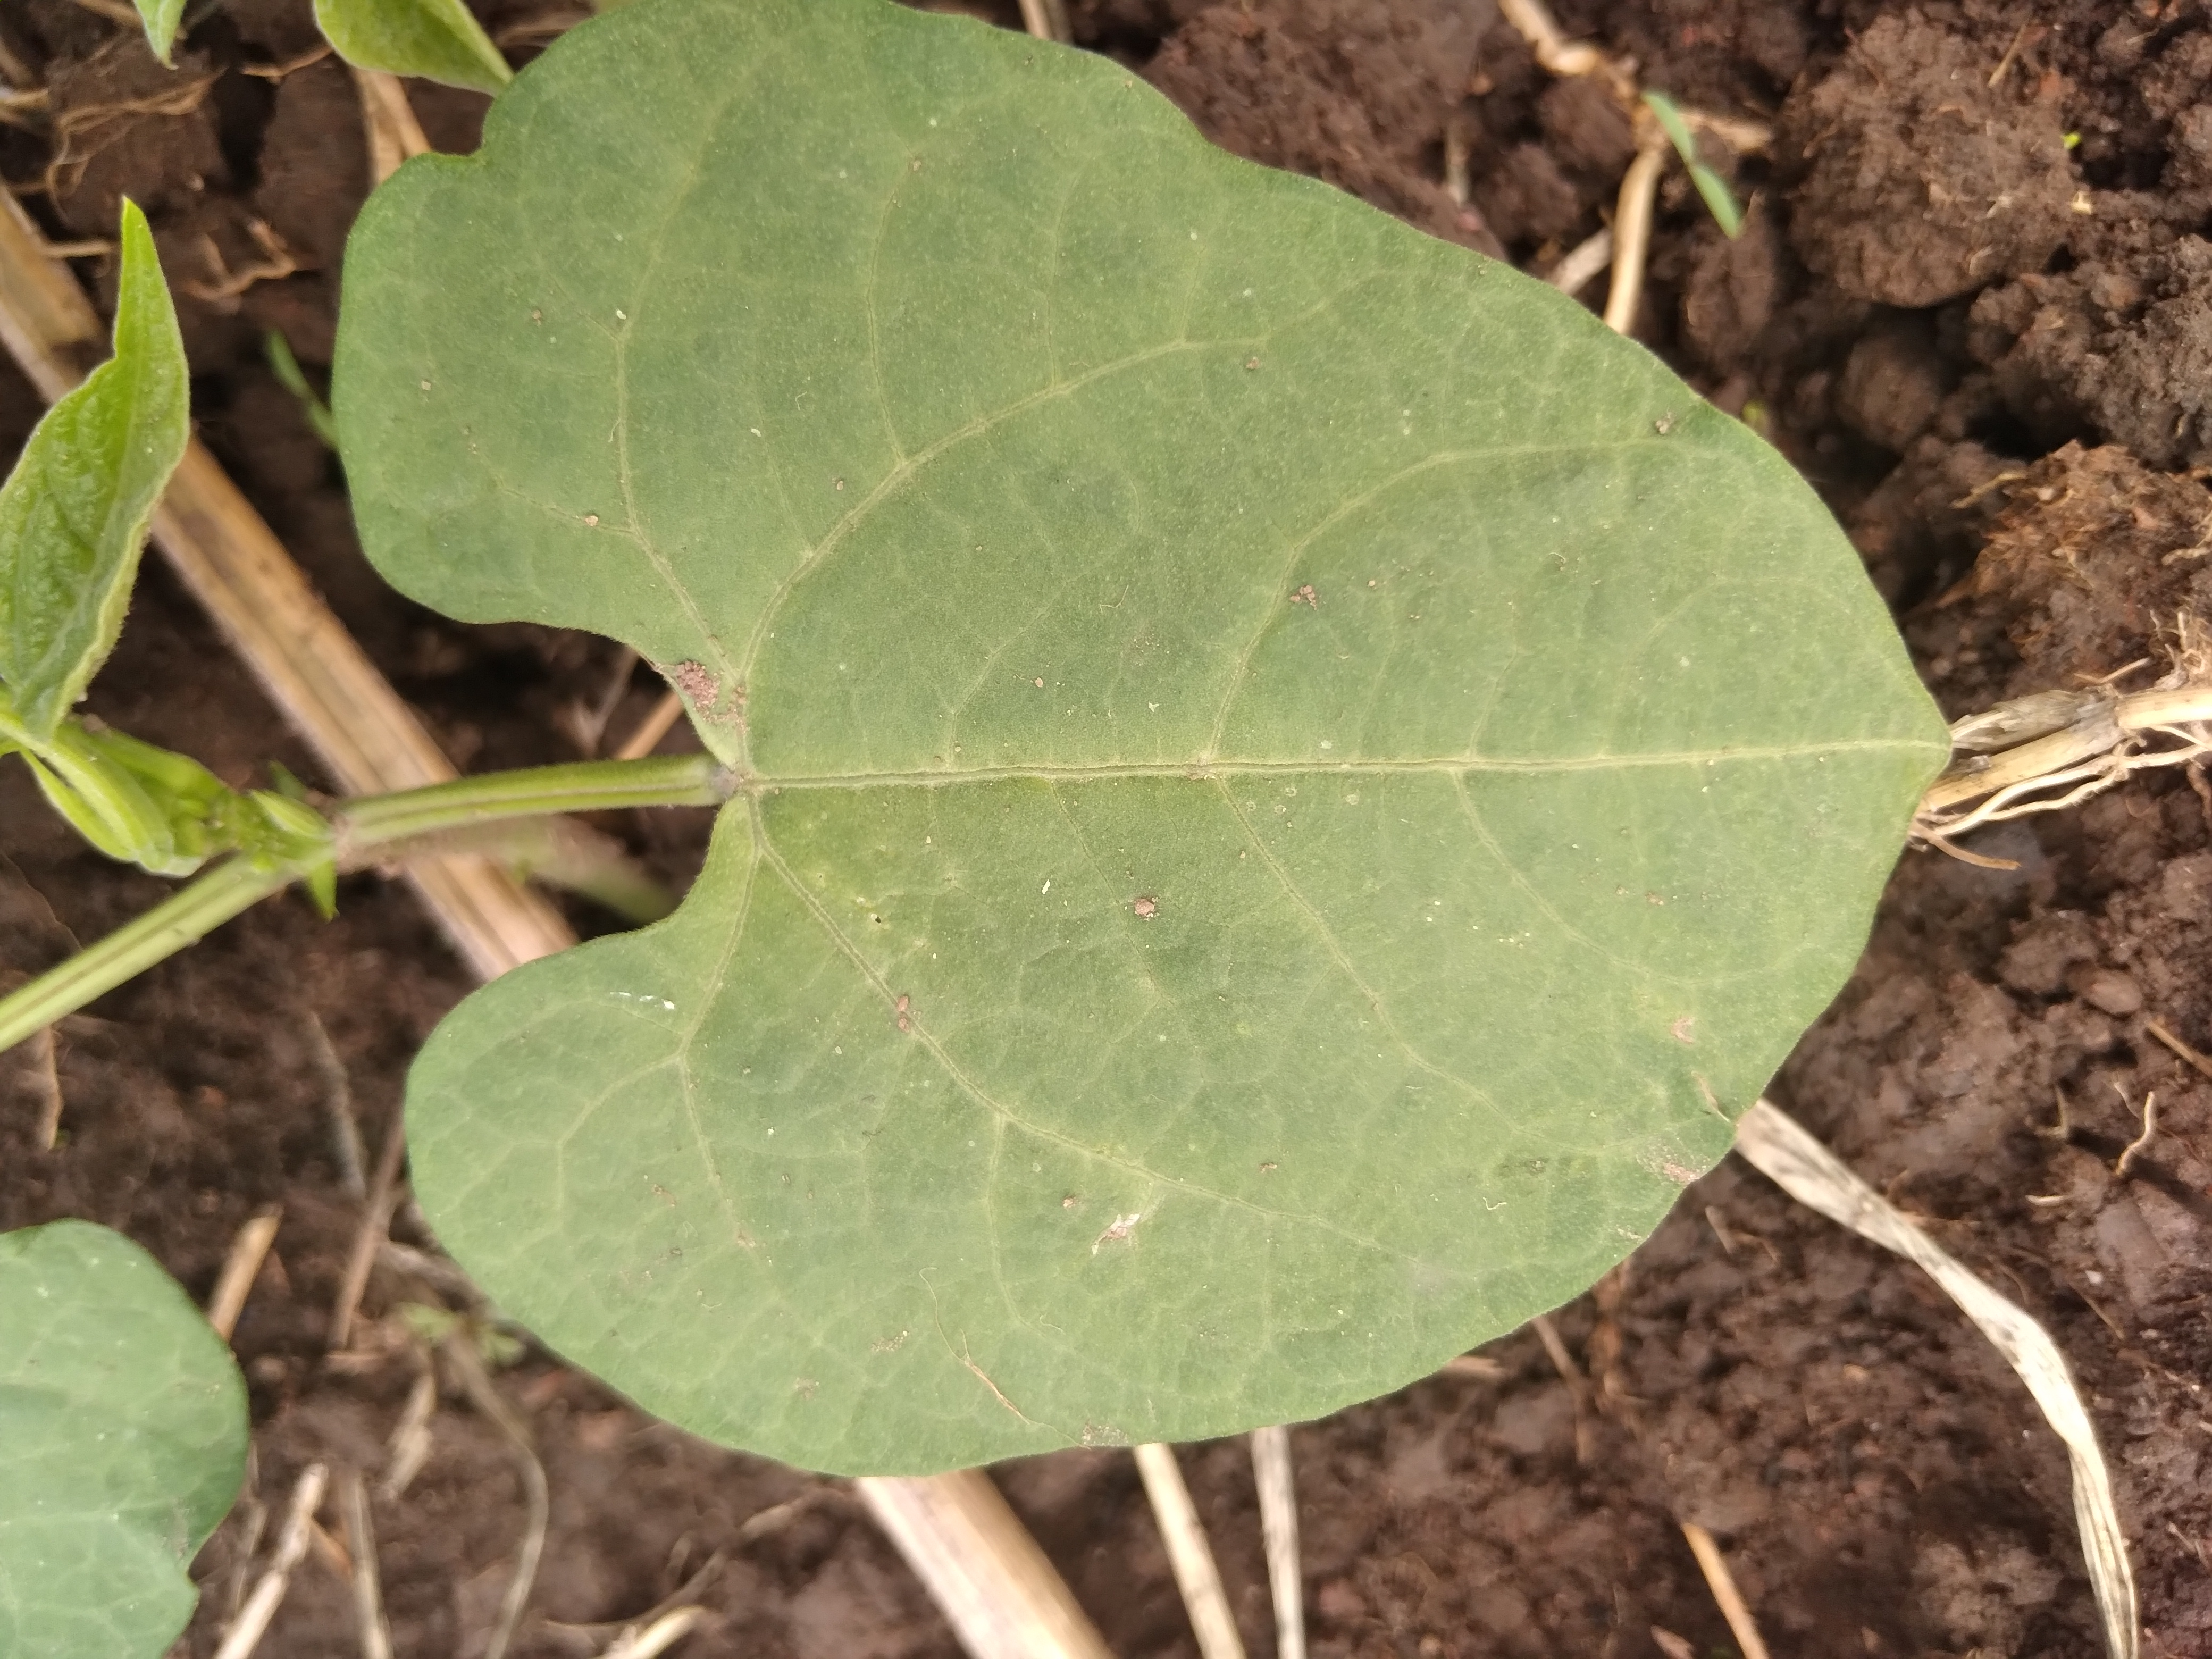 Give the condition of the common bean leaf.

healthy
